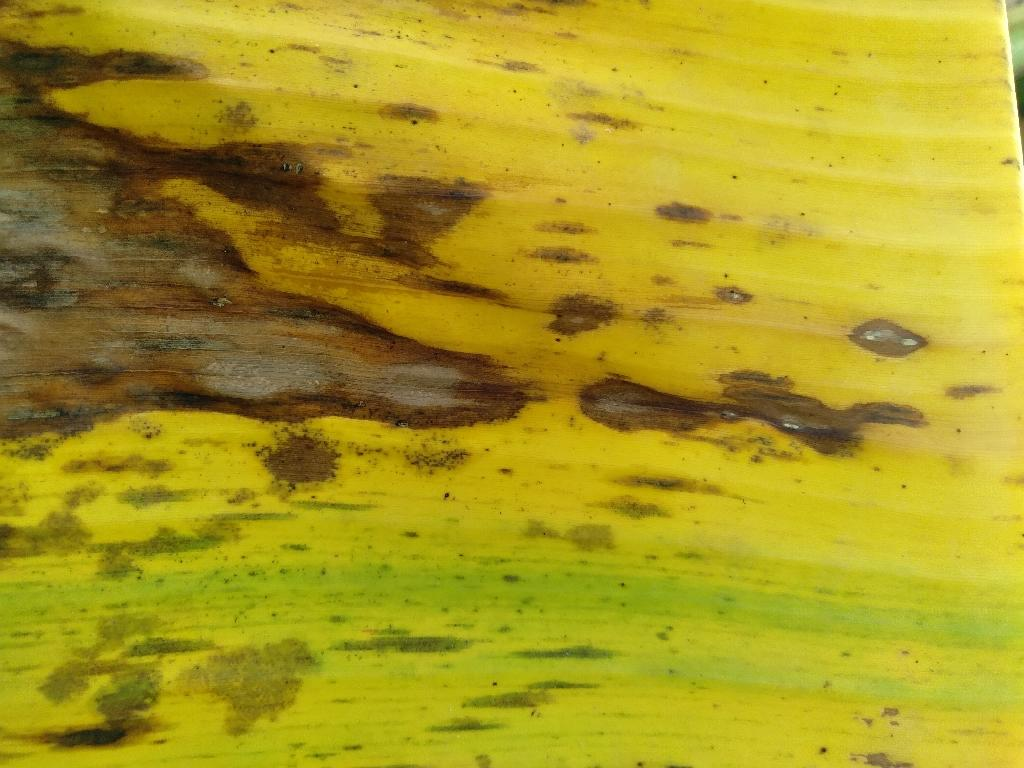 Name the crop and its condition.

banana, black sigatoka
